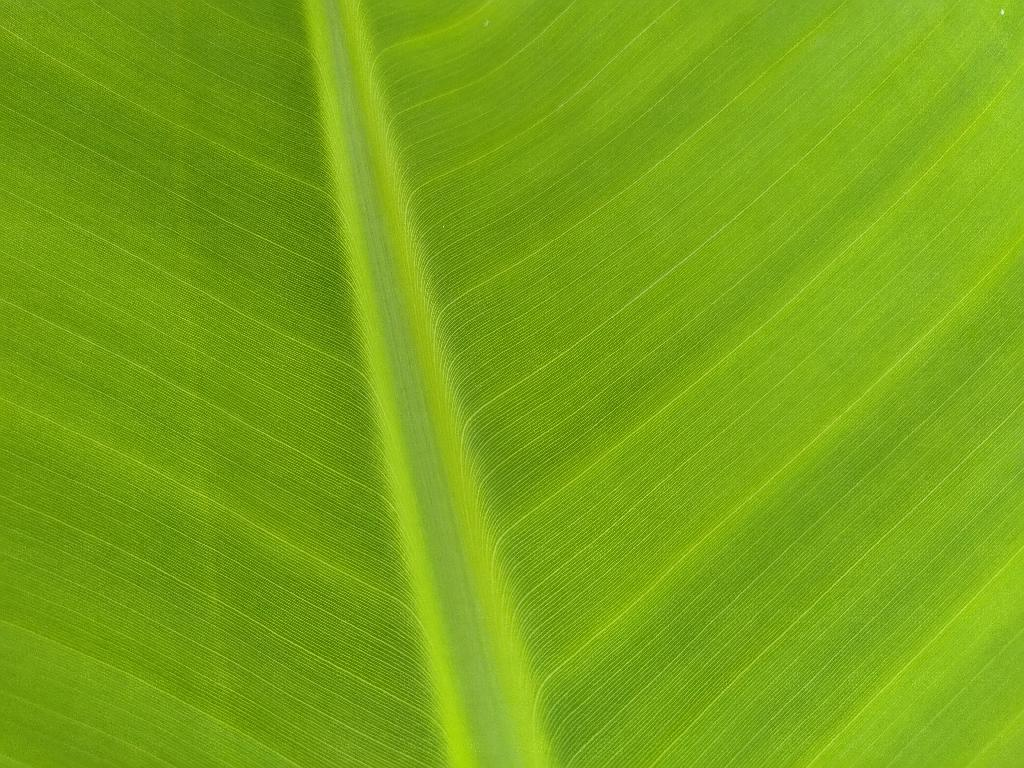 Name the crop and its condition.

banana, healthy
